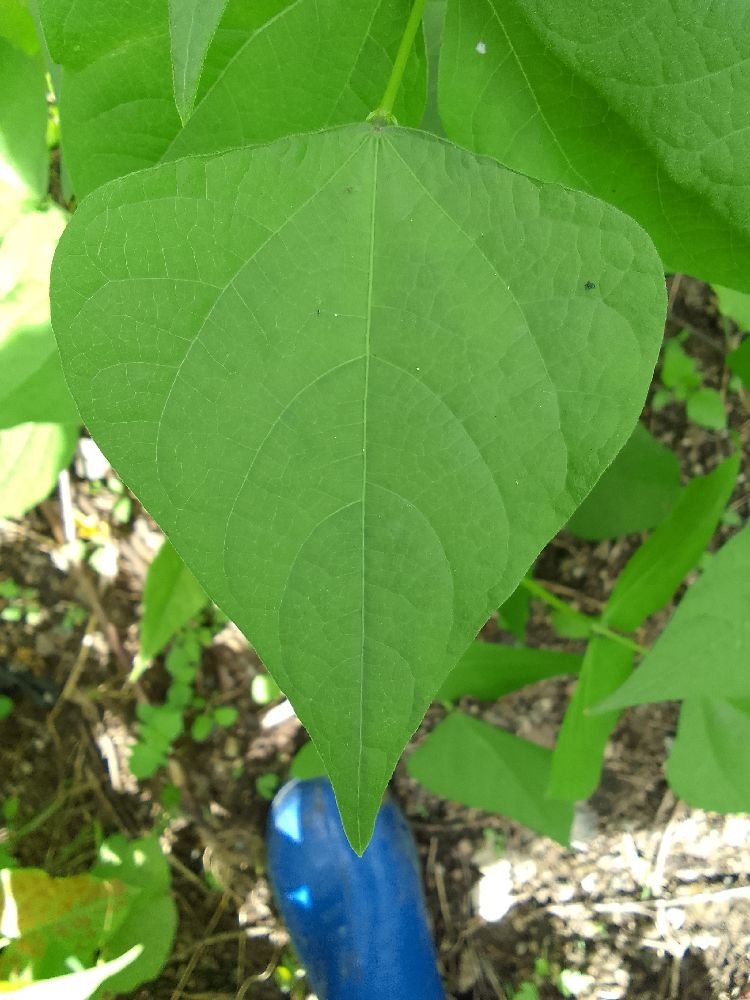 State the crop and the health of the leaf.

common bean, healthy
